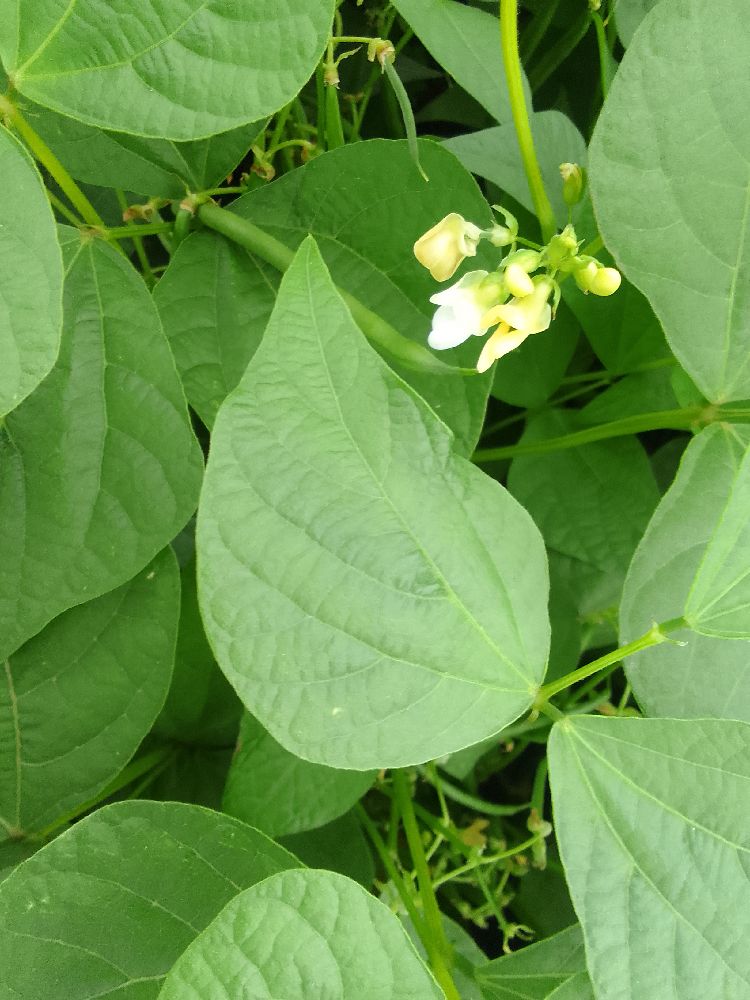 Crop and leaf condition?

common bean, healthy
